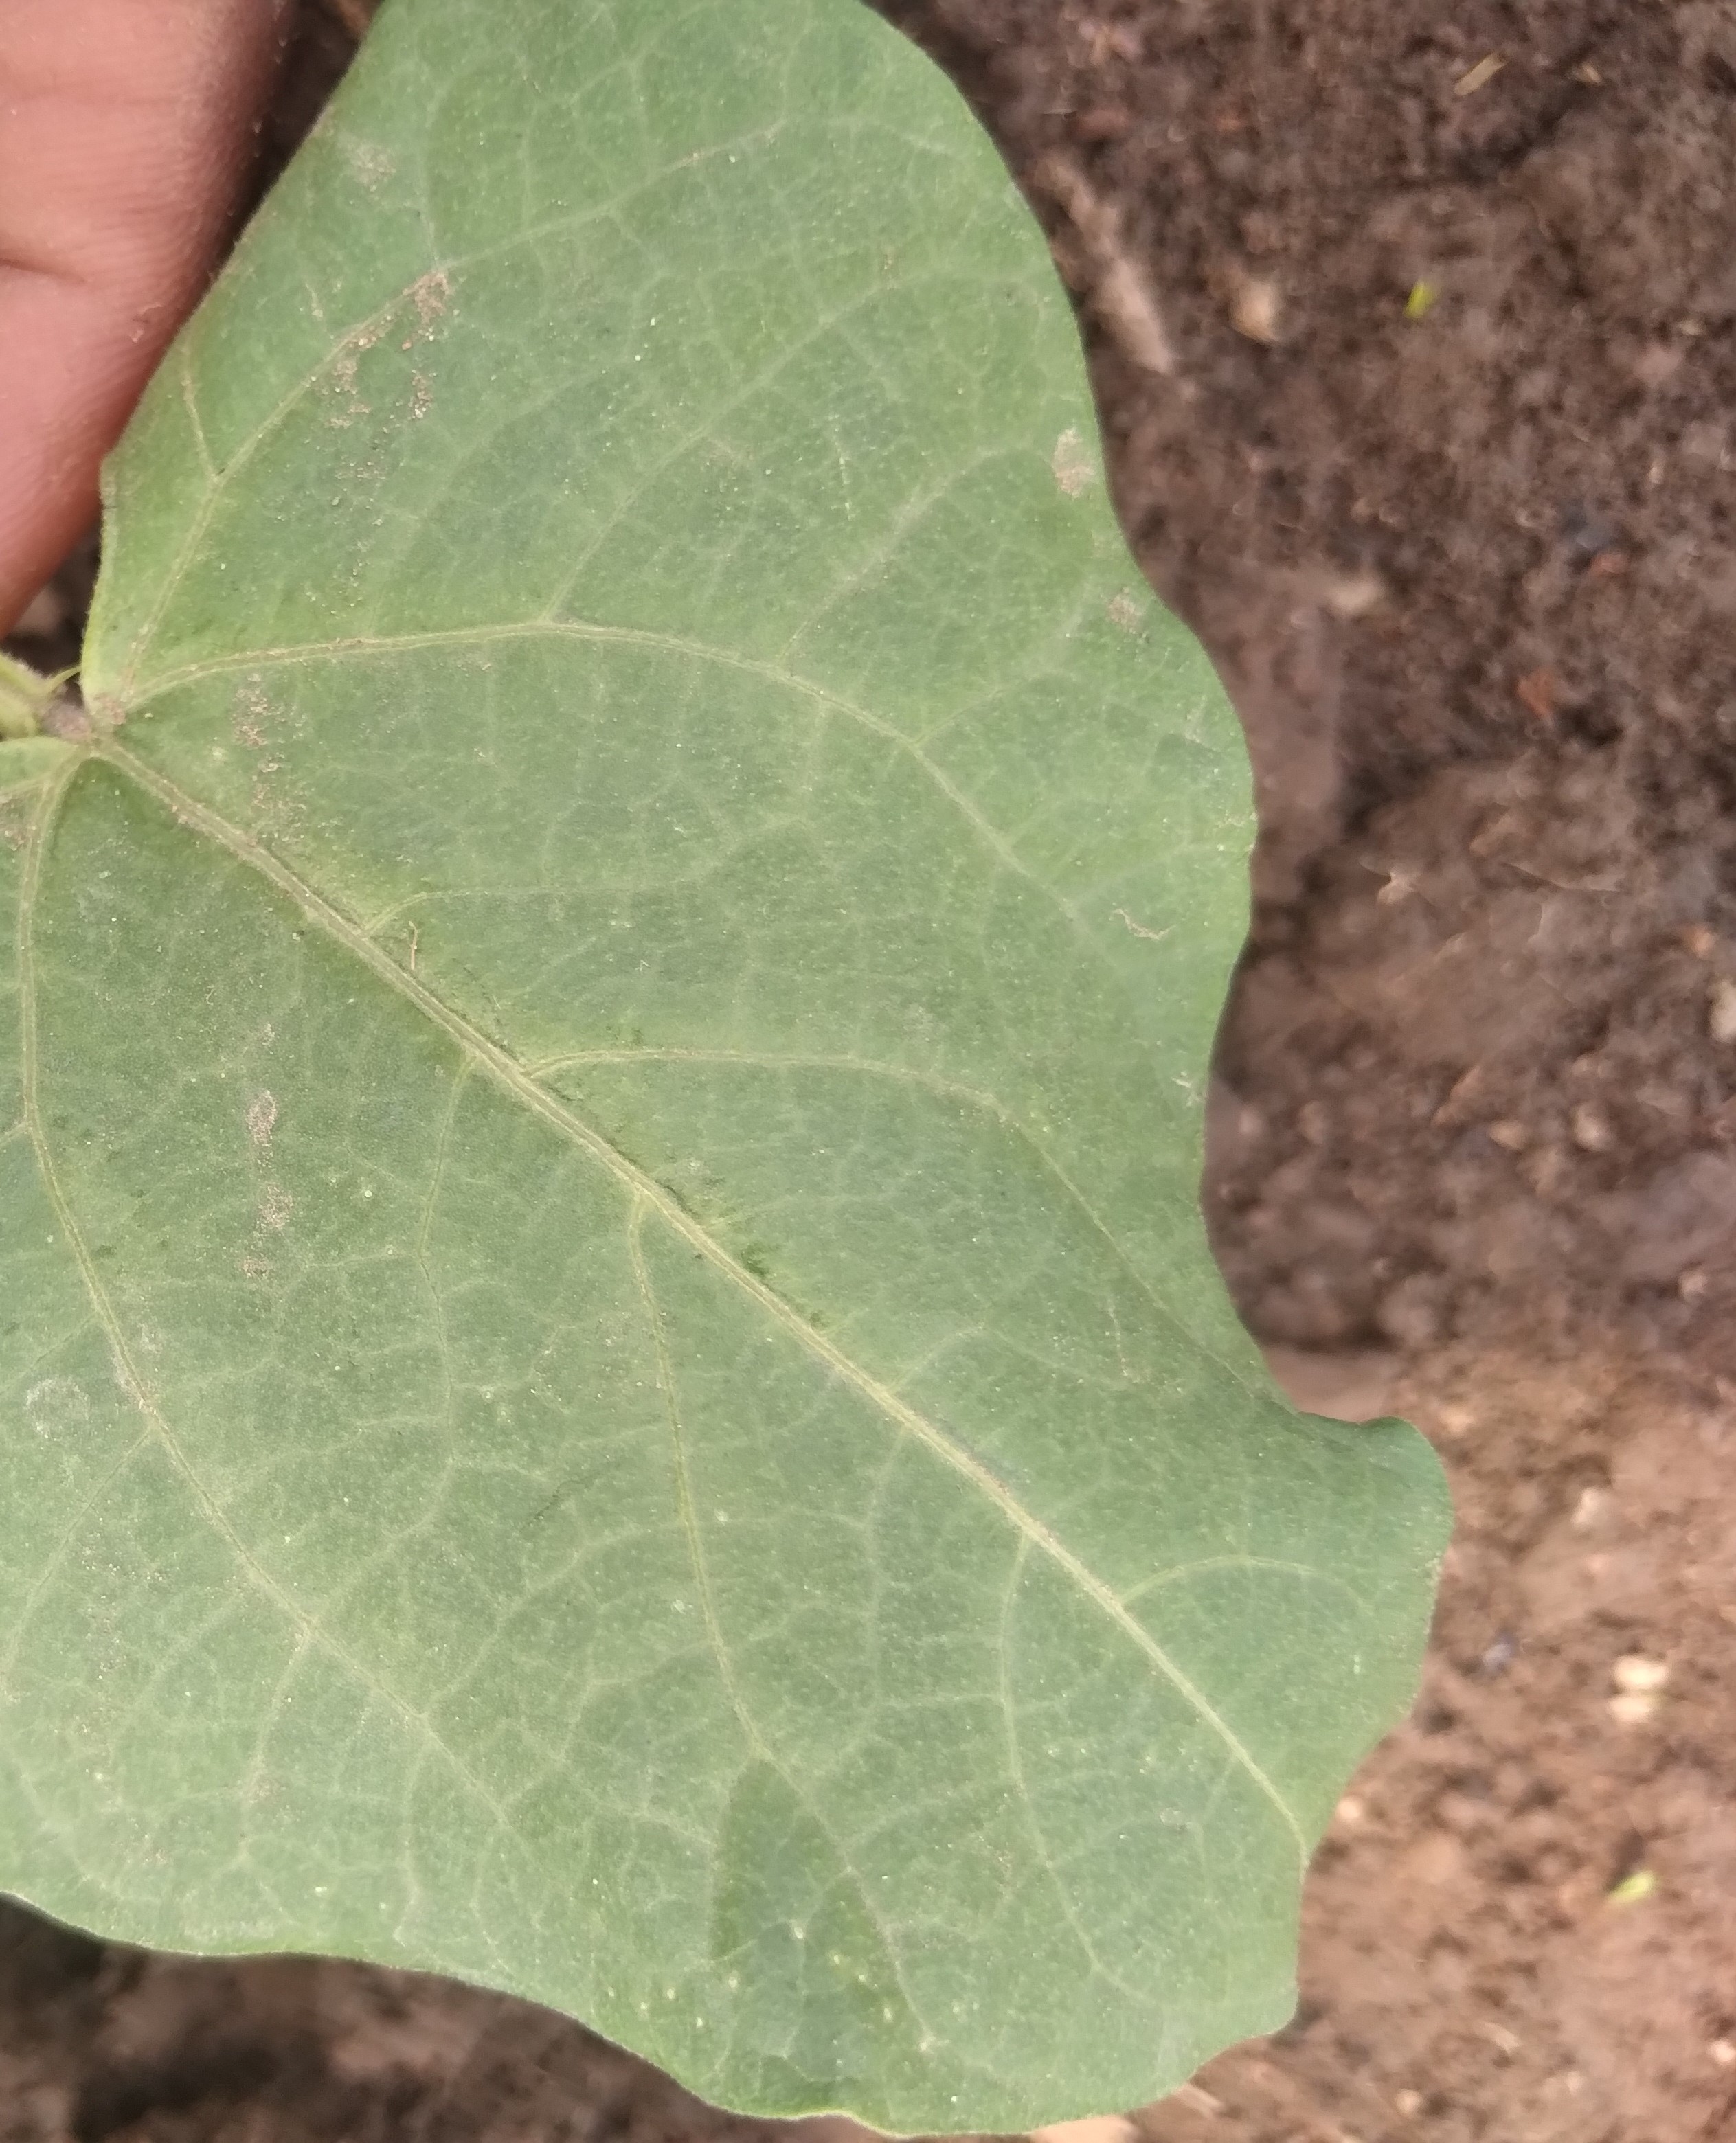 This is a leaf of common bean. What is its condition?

healthy
